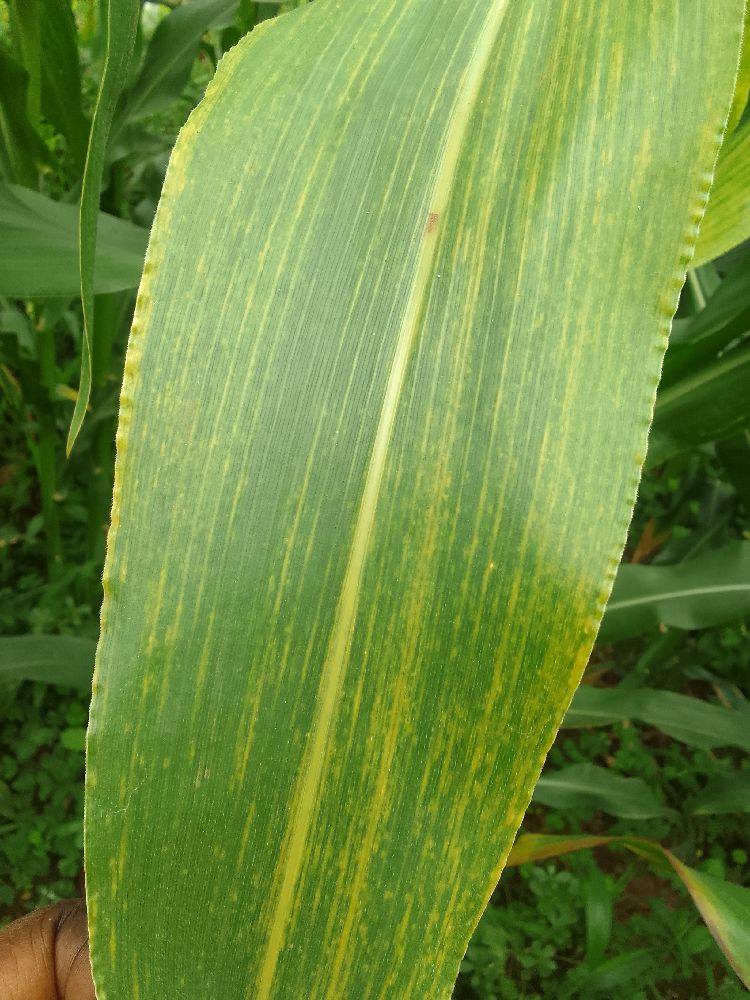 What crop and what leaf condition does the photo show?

maize, maize lethal necrosis
